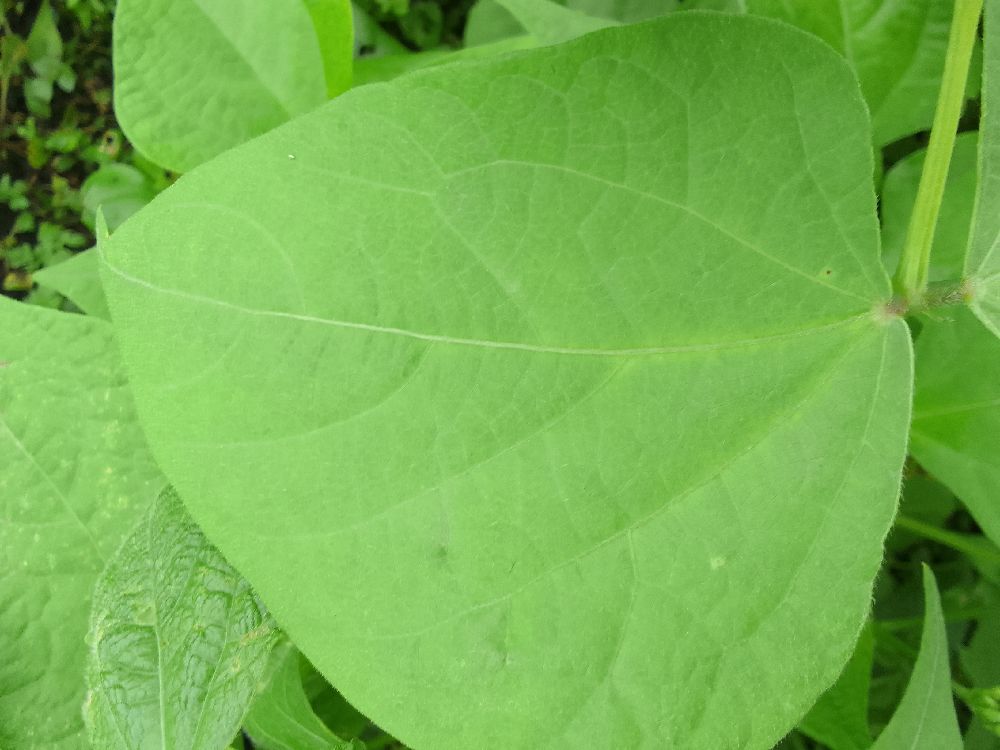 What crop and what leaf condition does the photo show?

common bean, healthy
